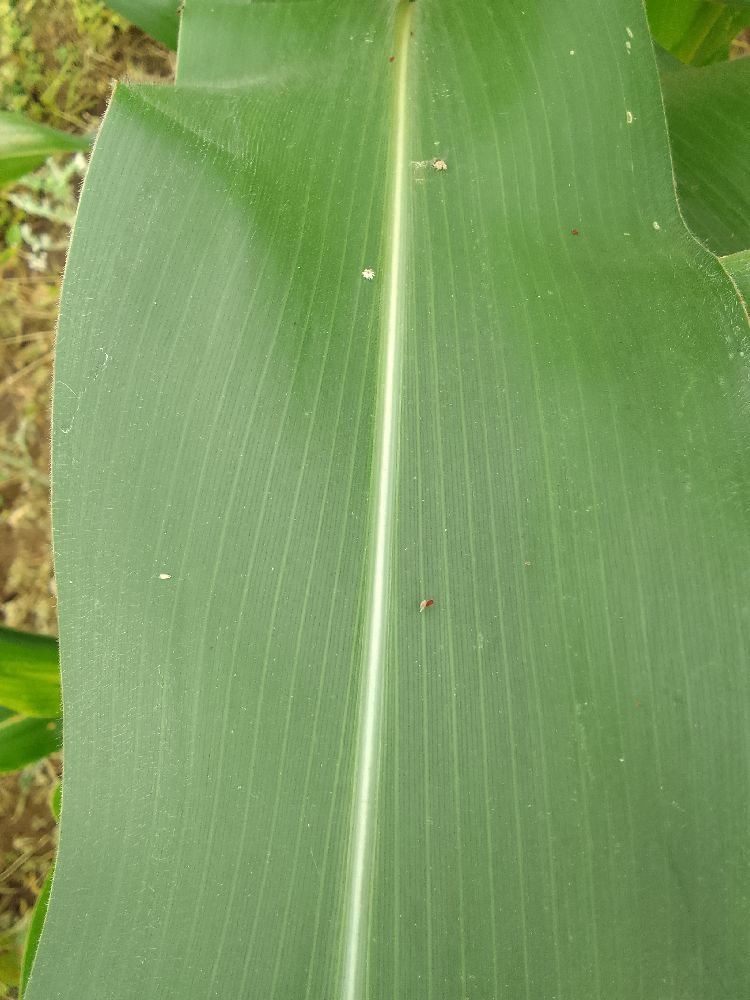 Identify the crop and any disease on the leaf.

maize, healthy
